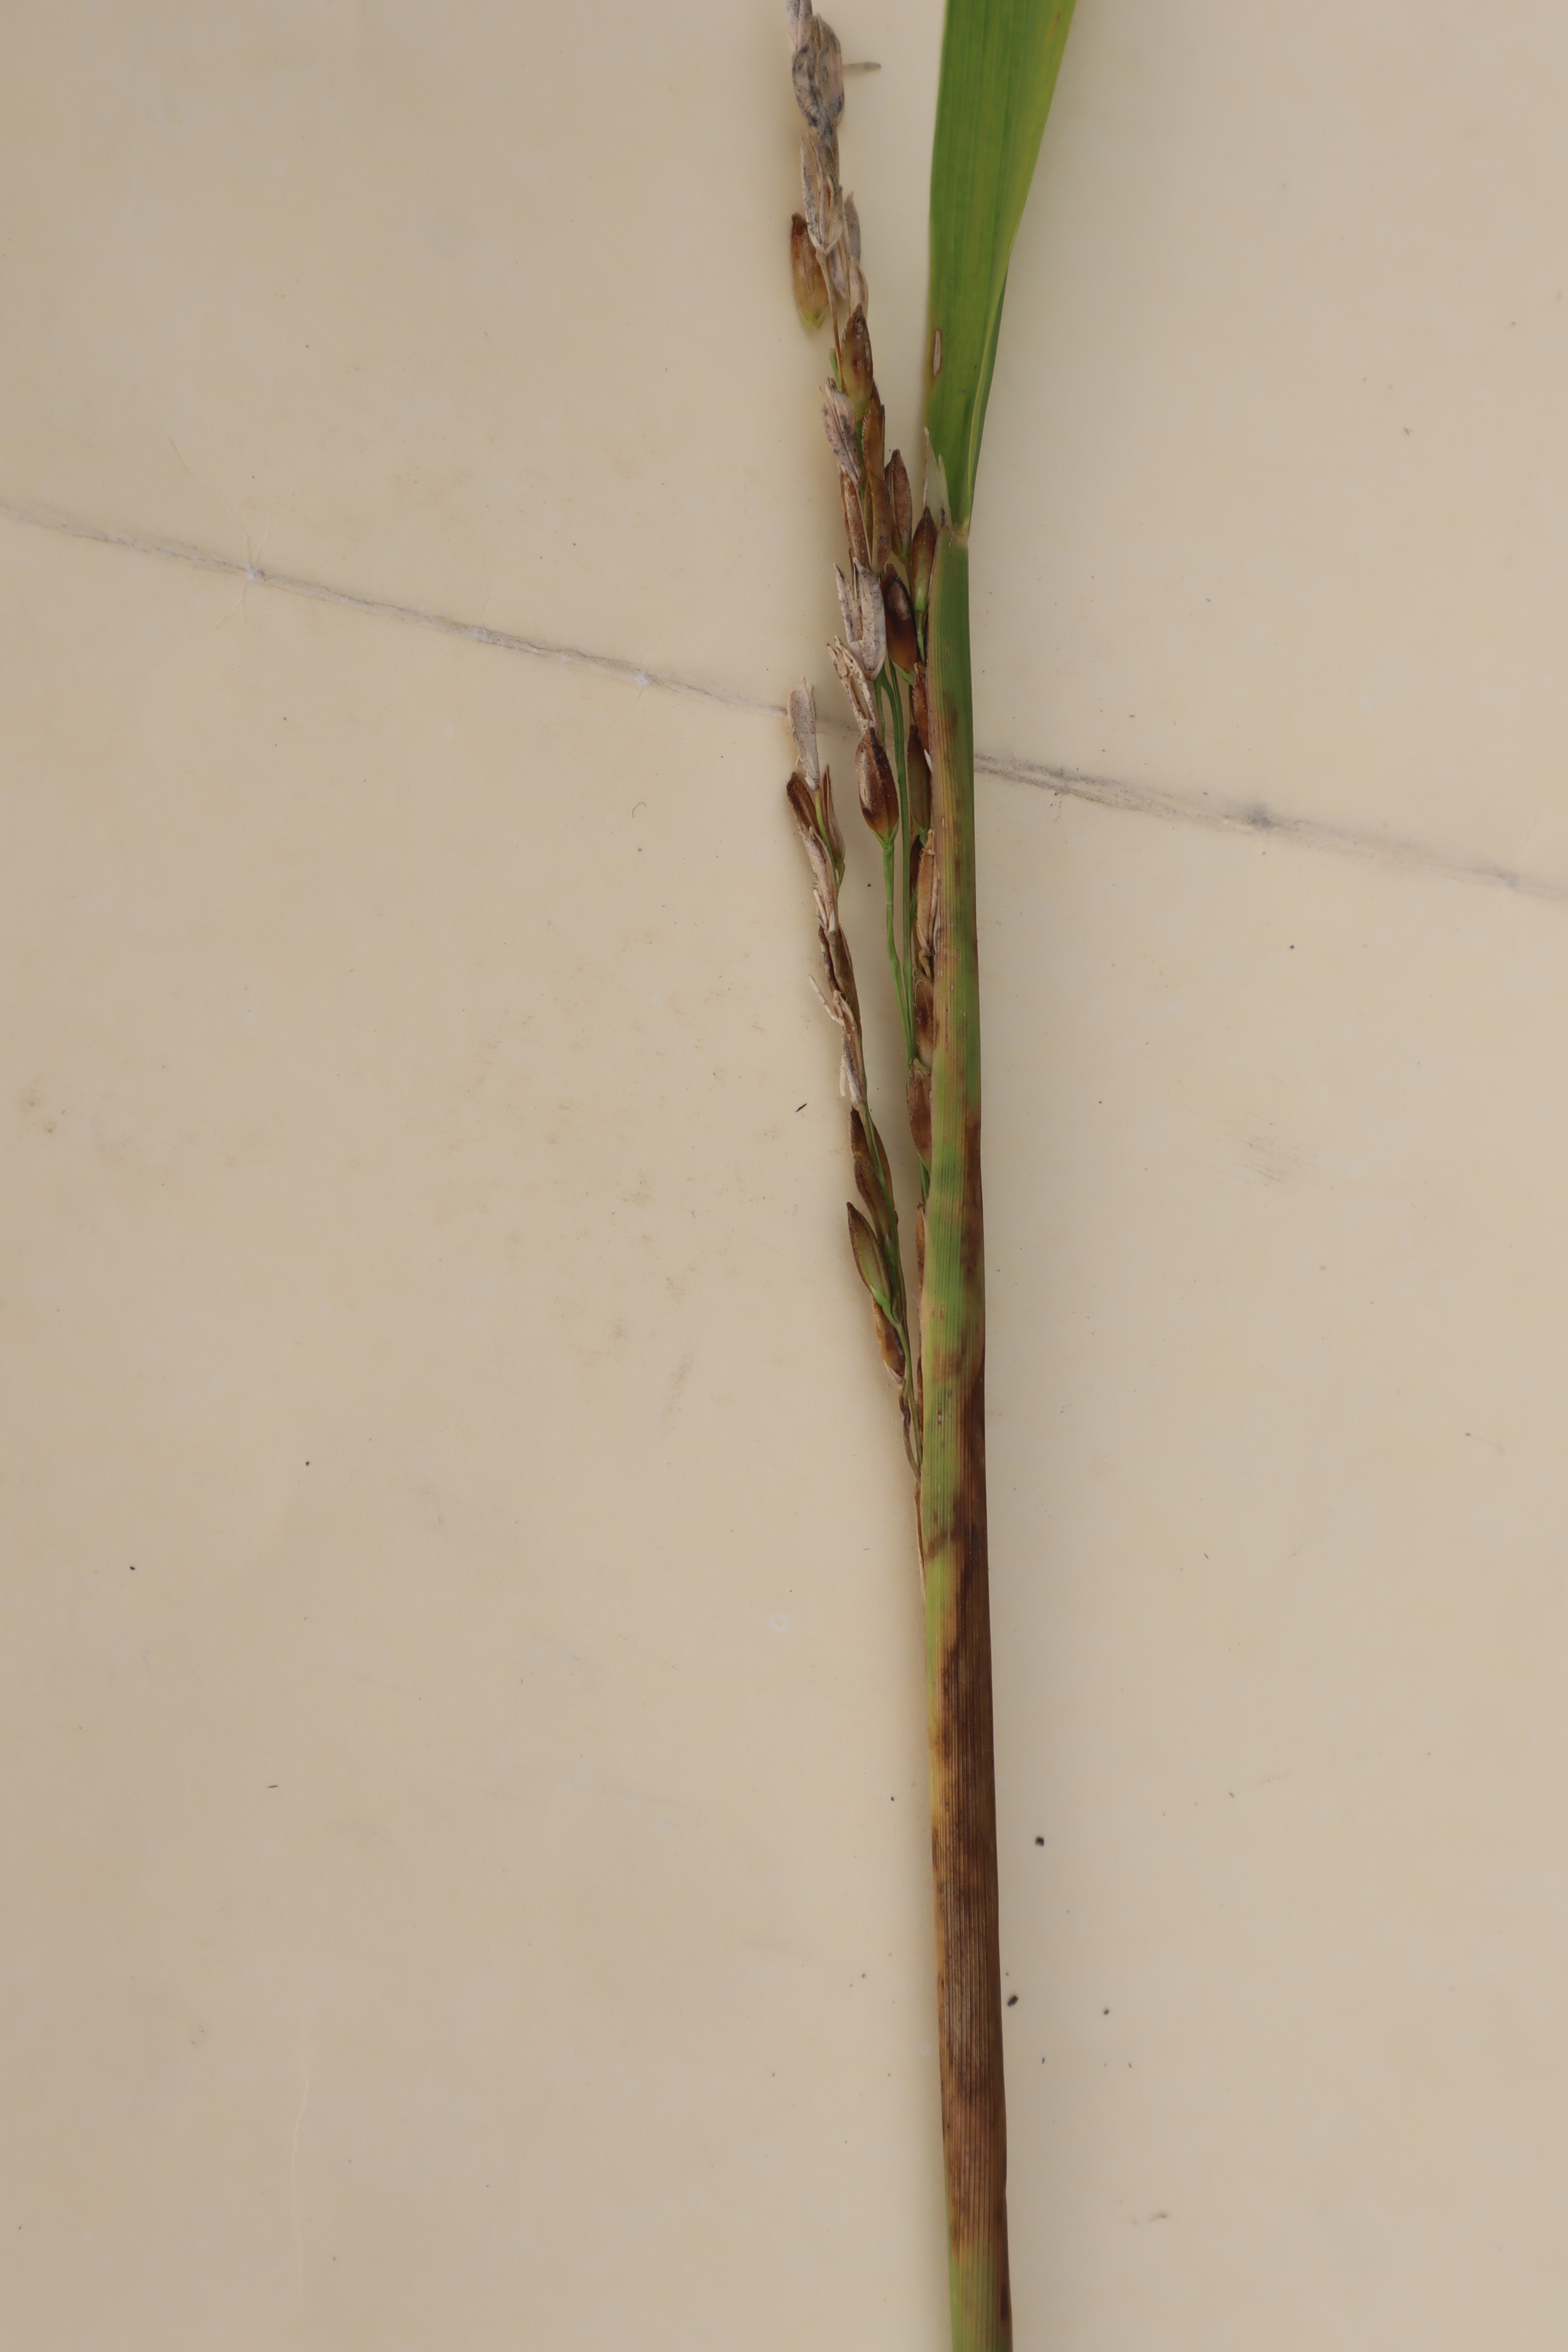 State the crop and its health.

rice, sarocladium oryzae
